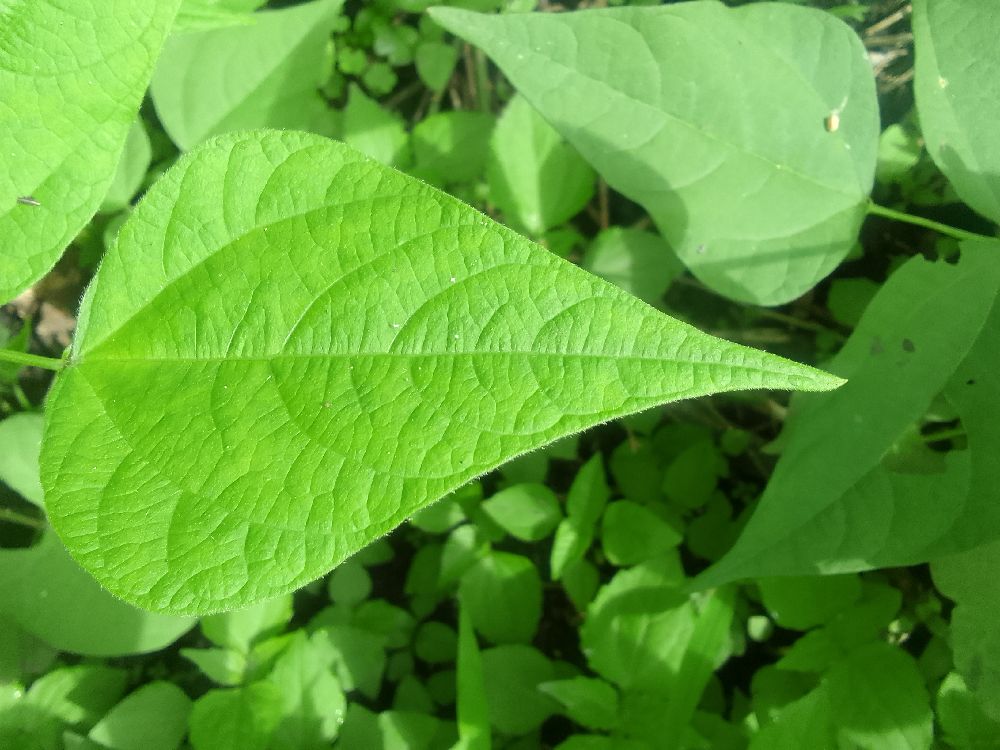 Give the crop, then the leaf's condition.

common bean, healthy
